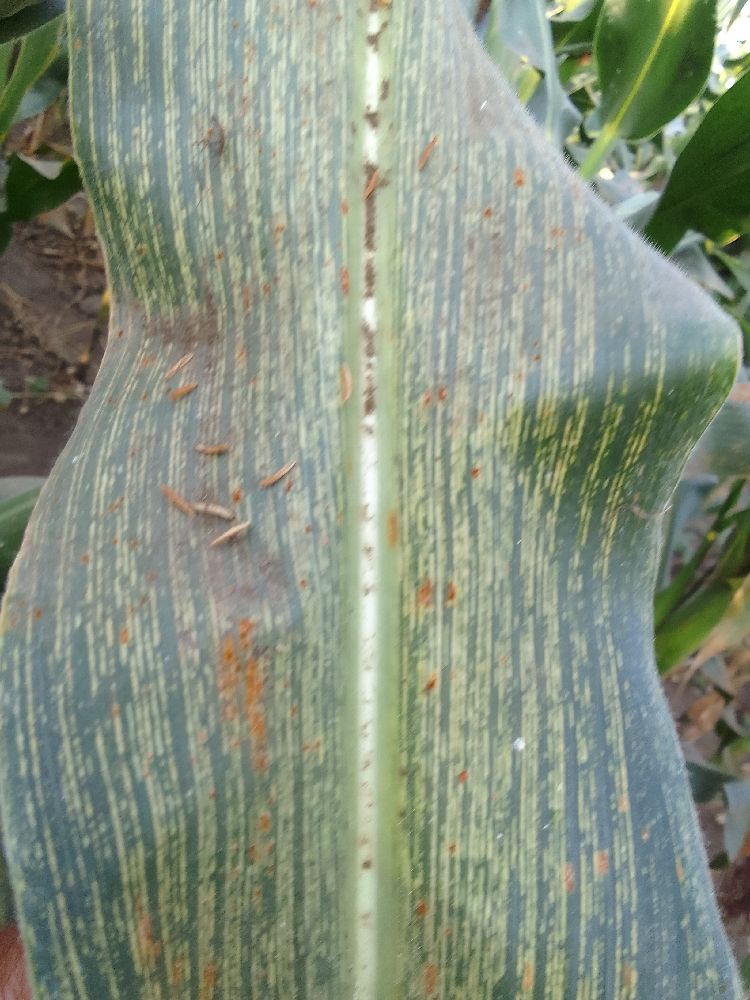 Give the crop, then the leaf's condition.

maize, maize streak virus
